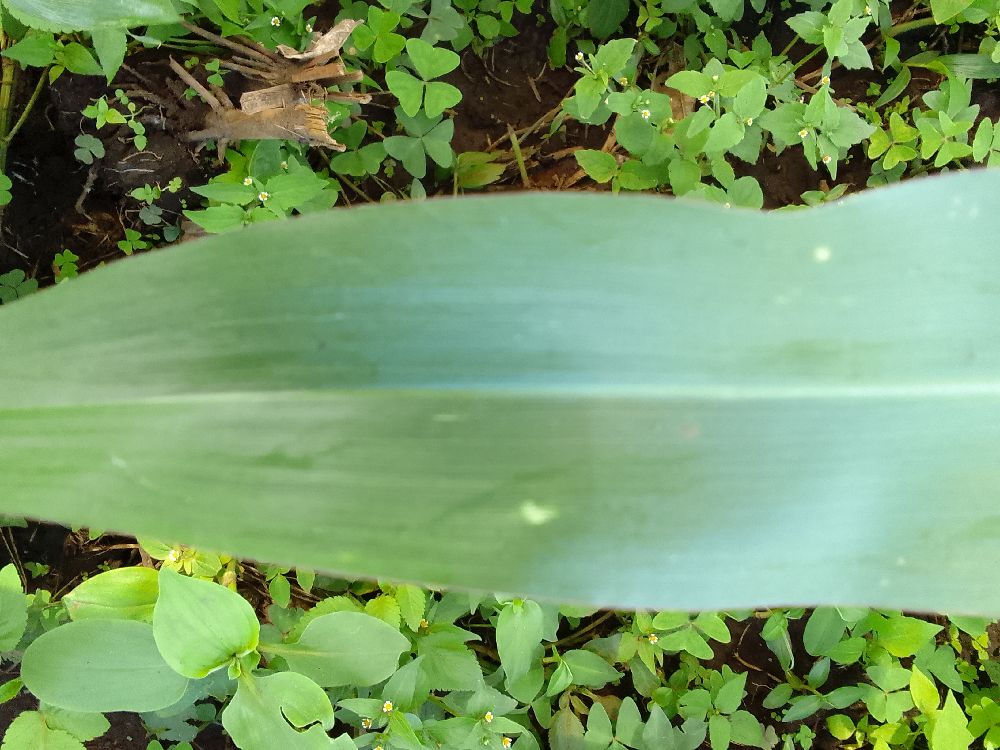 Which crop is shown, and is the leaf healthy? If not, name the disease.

maize, healthy
